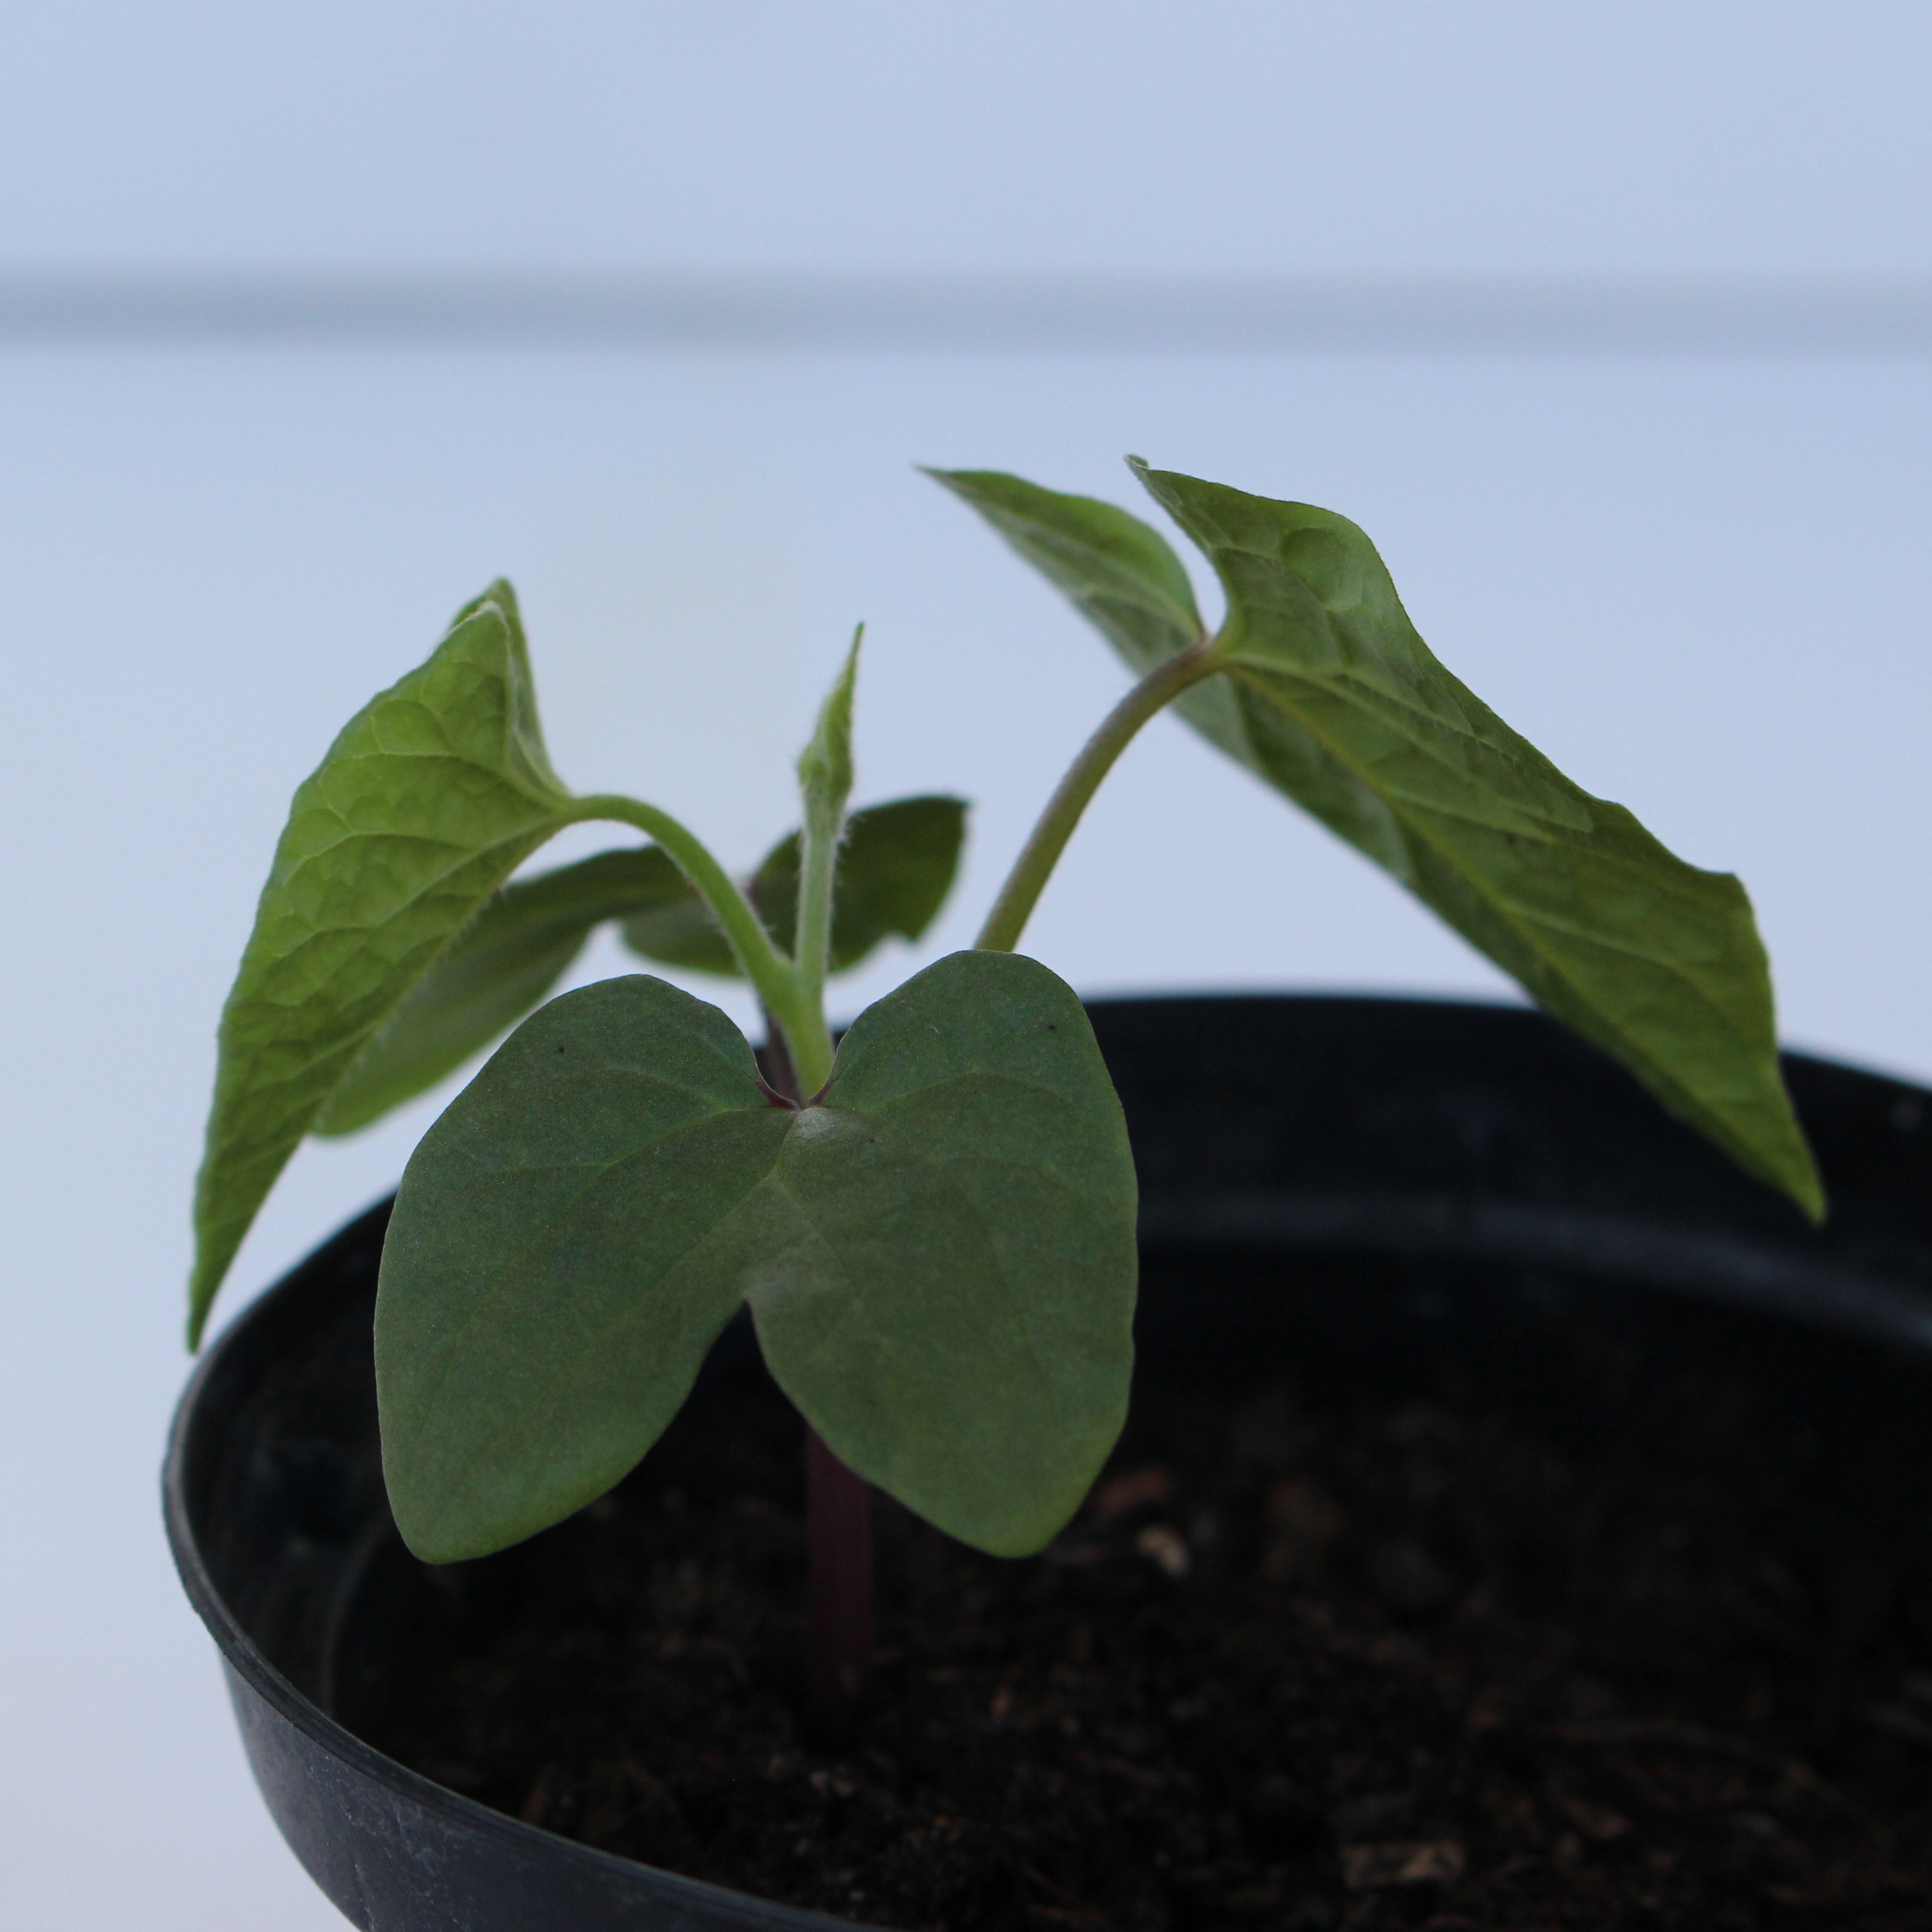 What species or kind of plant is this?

Convolvulus arvensis
